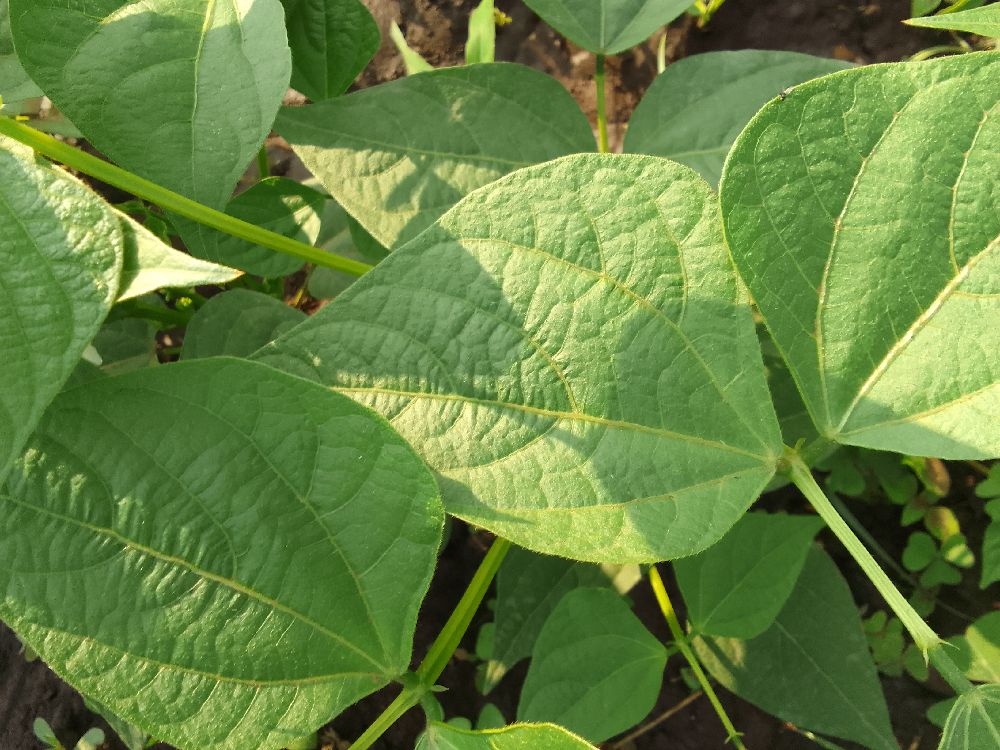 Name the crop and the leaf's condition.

common bean, healthy
